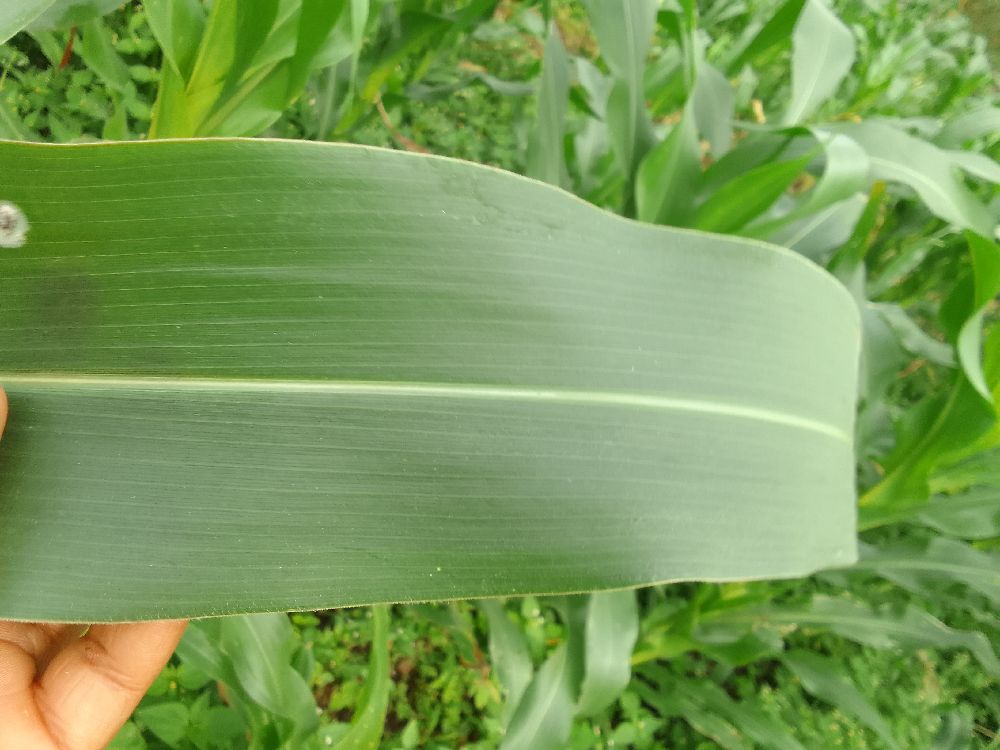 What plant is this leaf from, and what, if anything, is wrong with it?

maize, healthy
